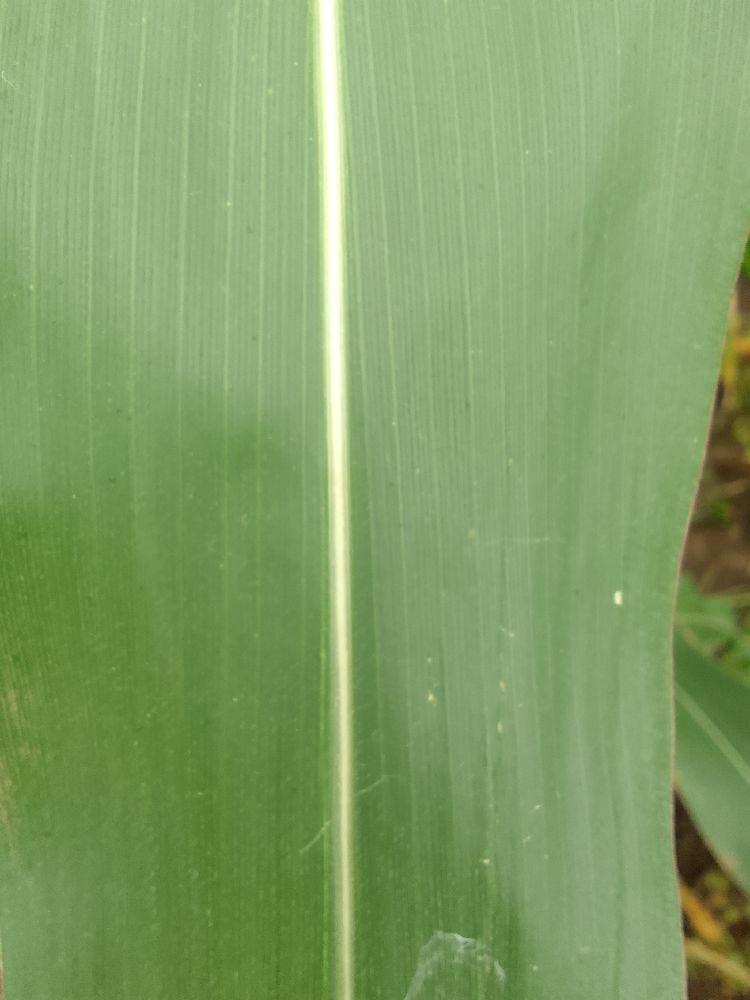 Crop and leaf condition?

maize, healthy
